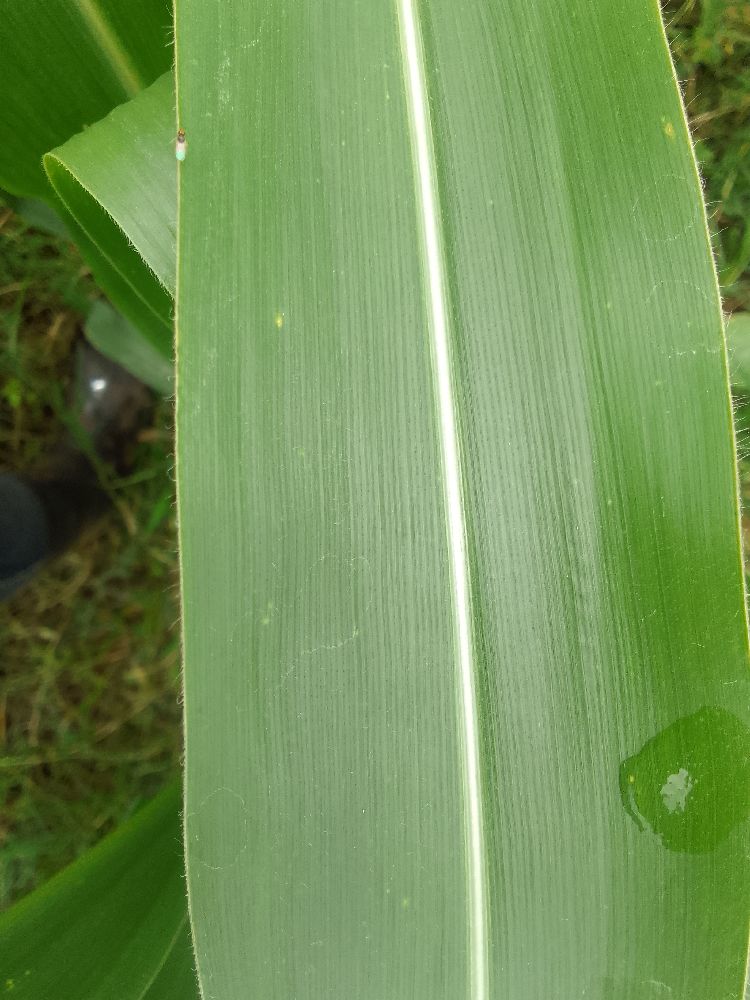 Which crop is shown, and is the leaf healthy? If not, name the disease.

maize, healthy
